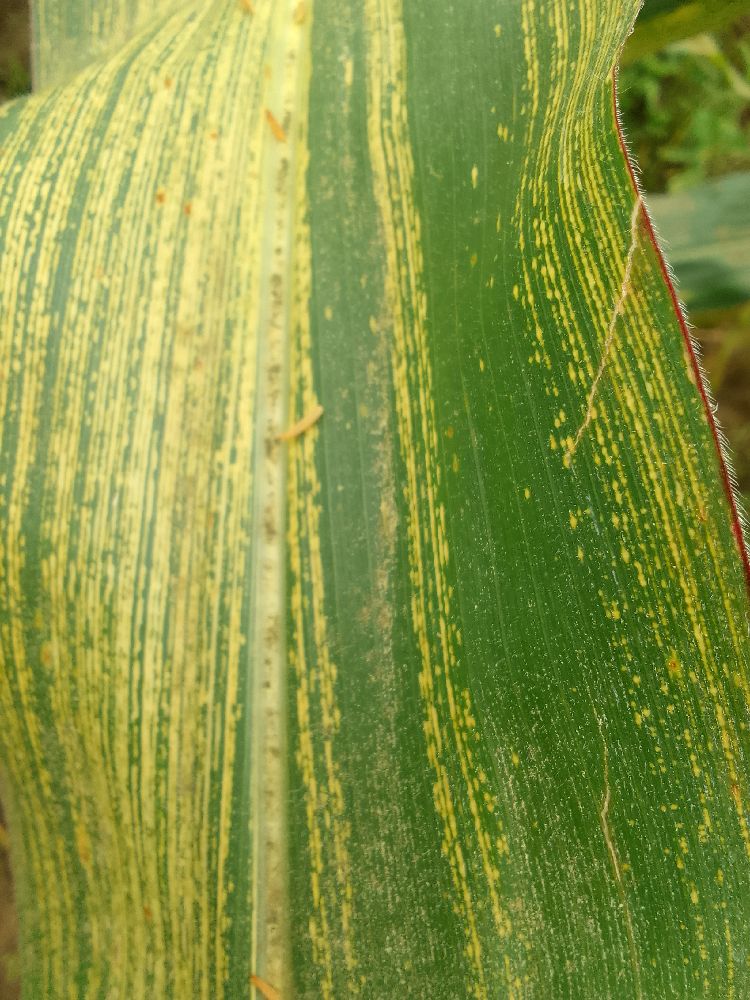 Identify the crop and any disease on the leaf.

maize, maize streak virus
